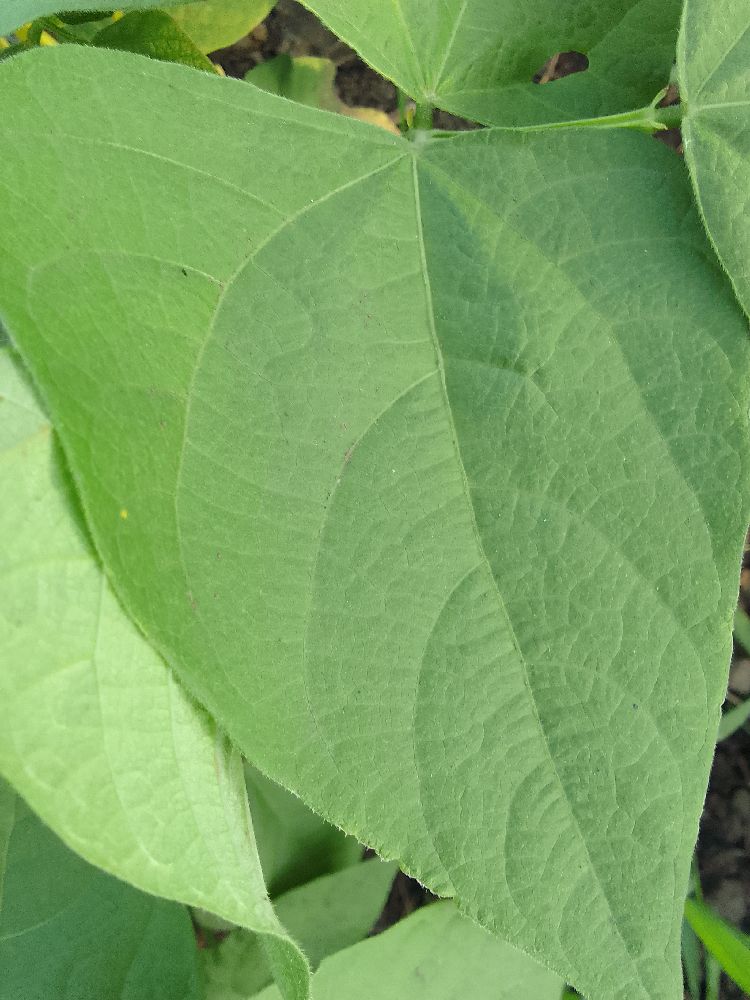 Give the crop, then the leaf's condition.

common bean, healthy
